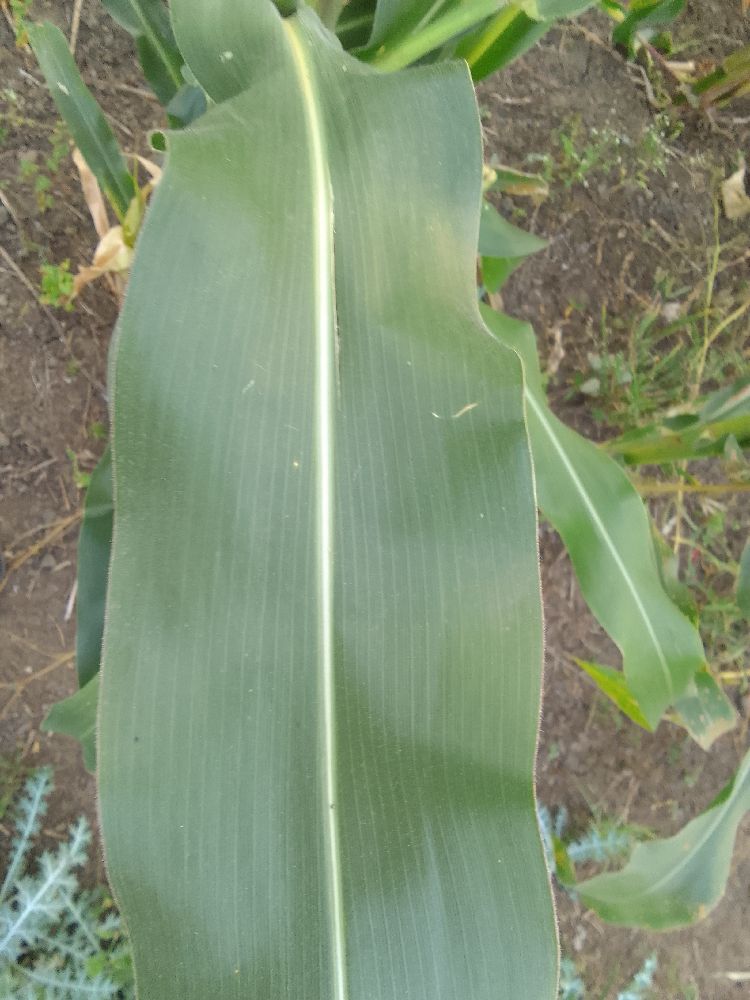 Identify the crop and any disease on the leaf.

maize, maize streak virus
